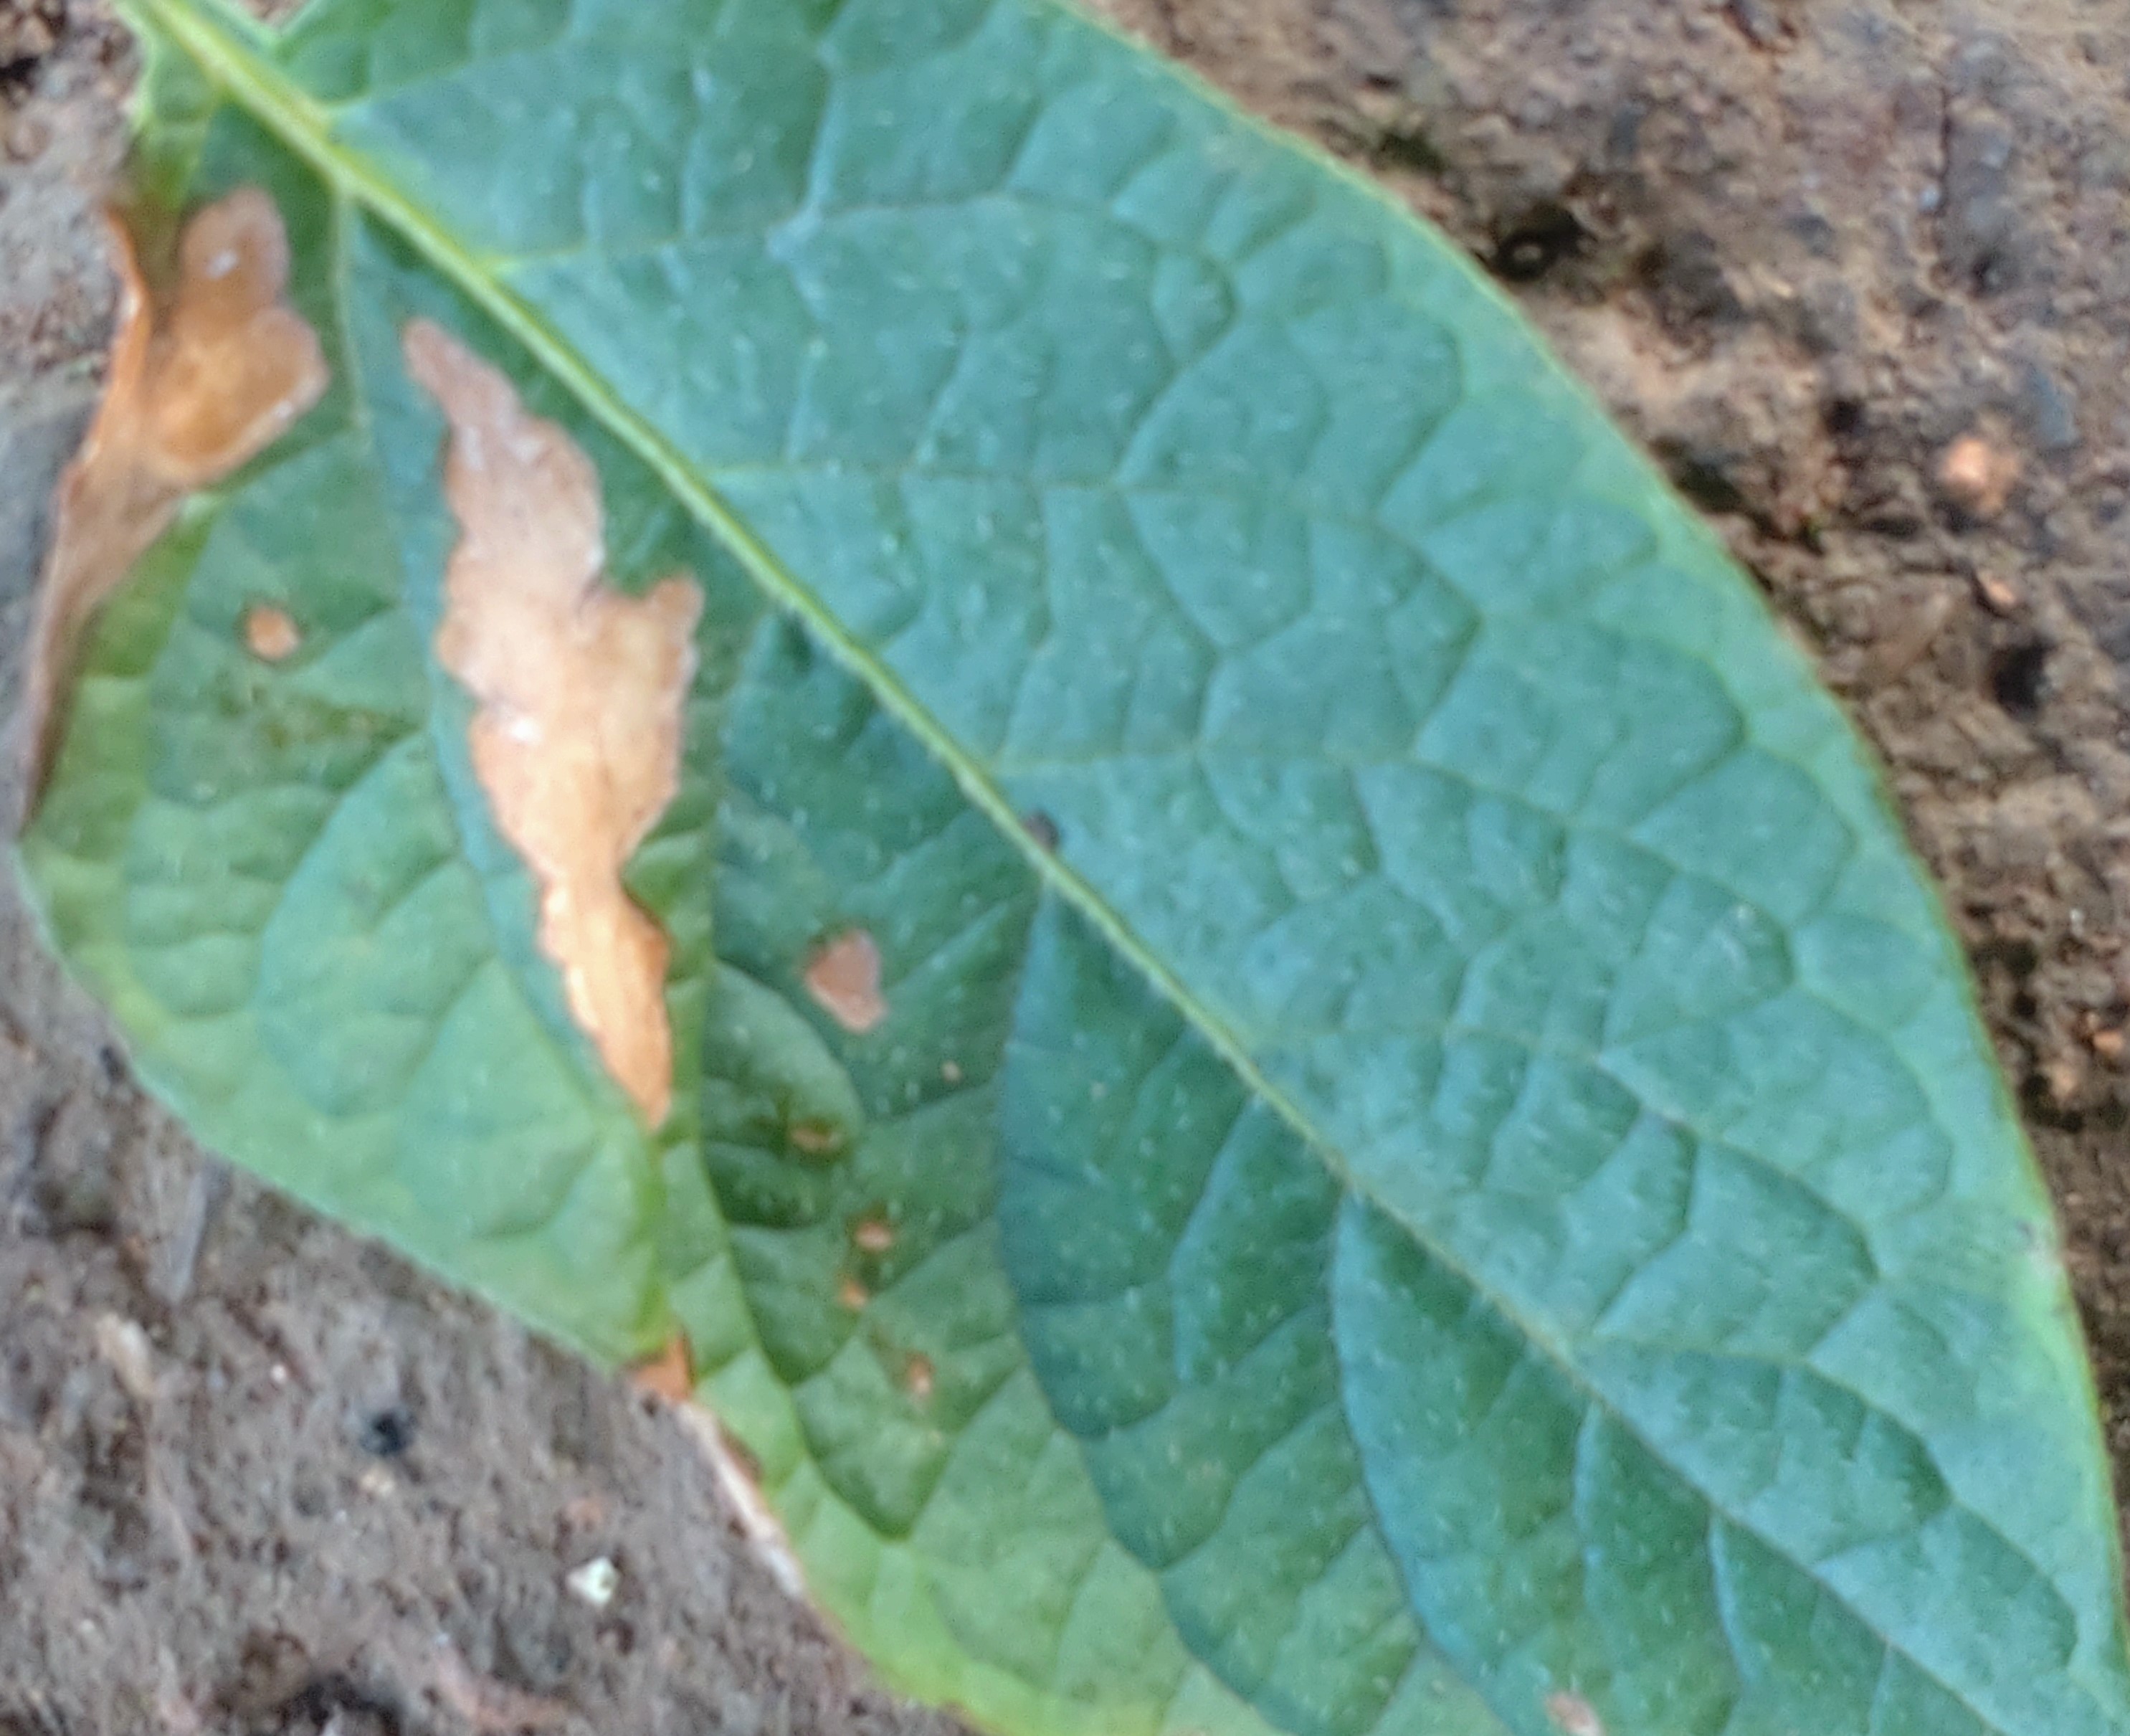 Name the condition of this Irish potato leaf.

early blight
